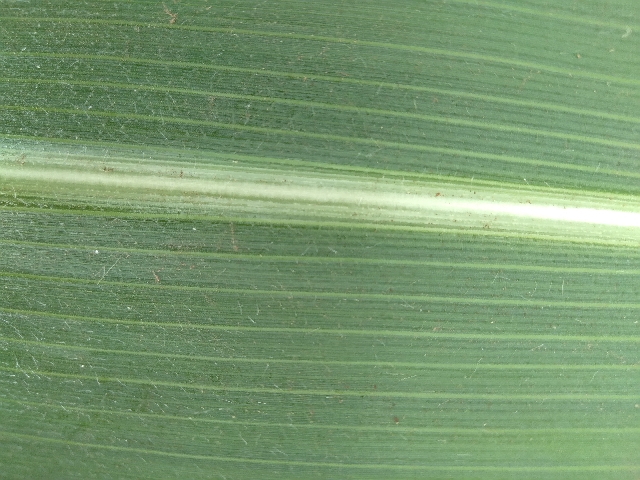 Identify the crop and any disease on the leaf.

maize, healthy
